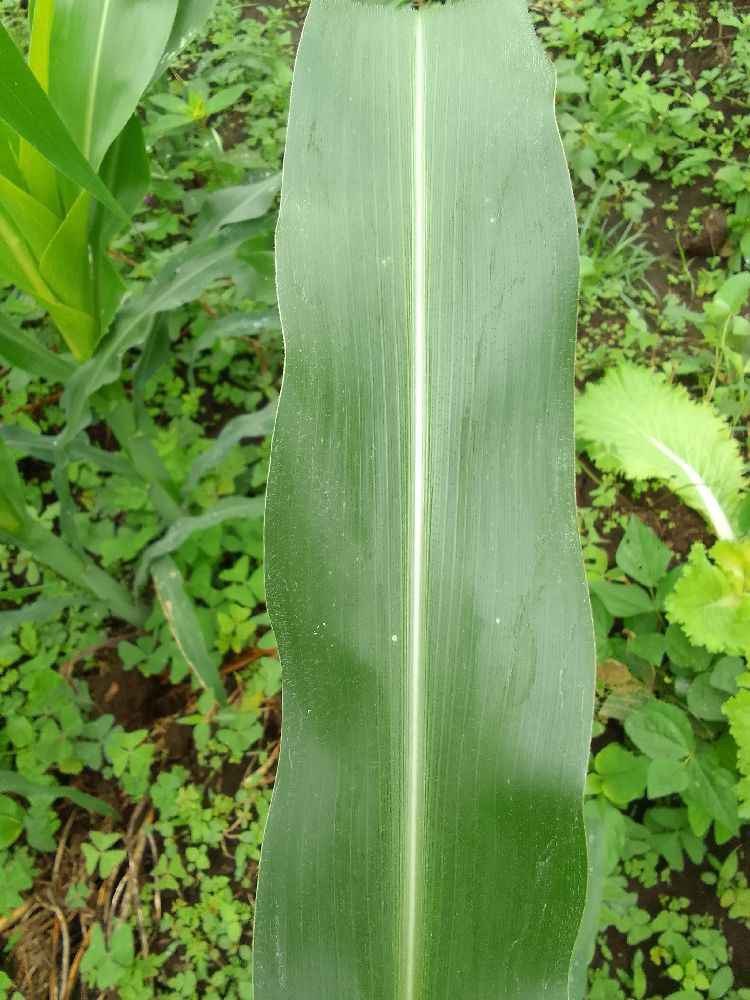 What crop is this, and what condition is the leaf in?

maize, healthy
